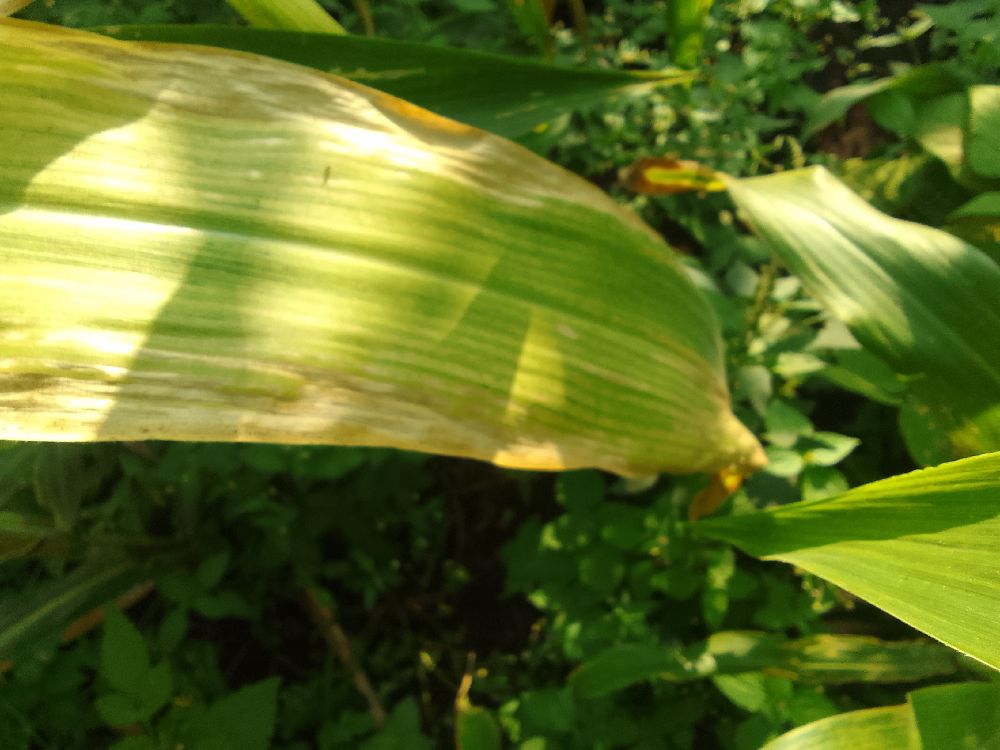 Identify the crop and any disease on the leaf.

maize, maize lethal necrosis
